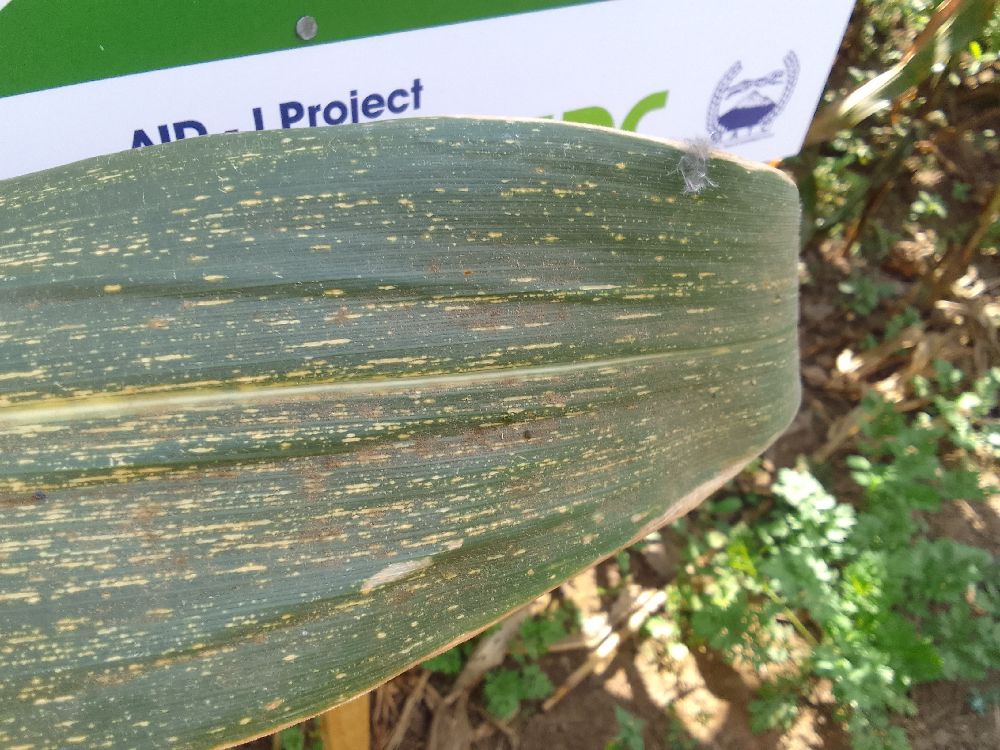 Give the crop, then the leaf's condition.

maize, maize streak virus
